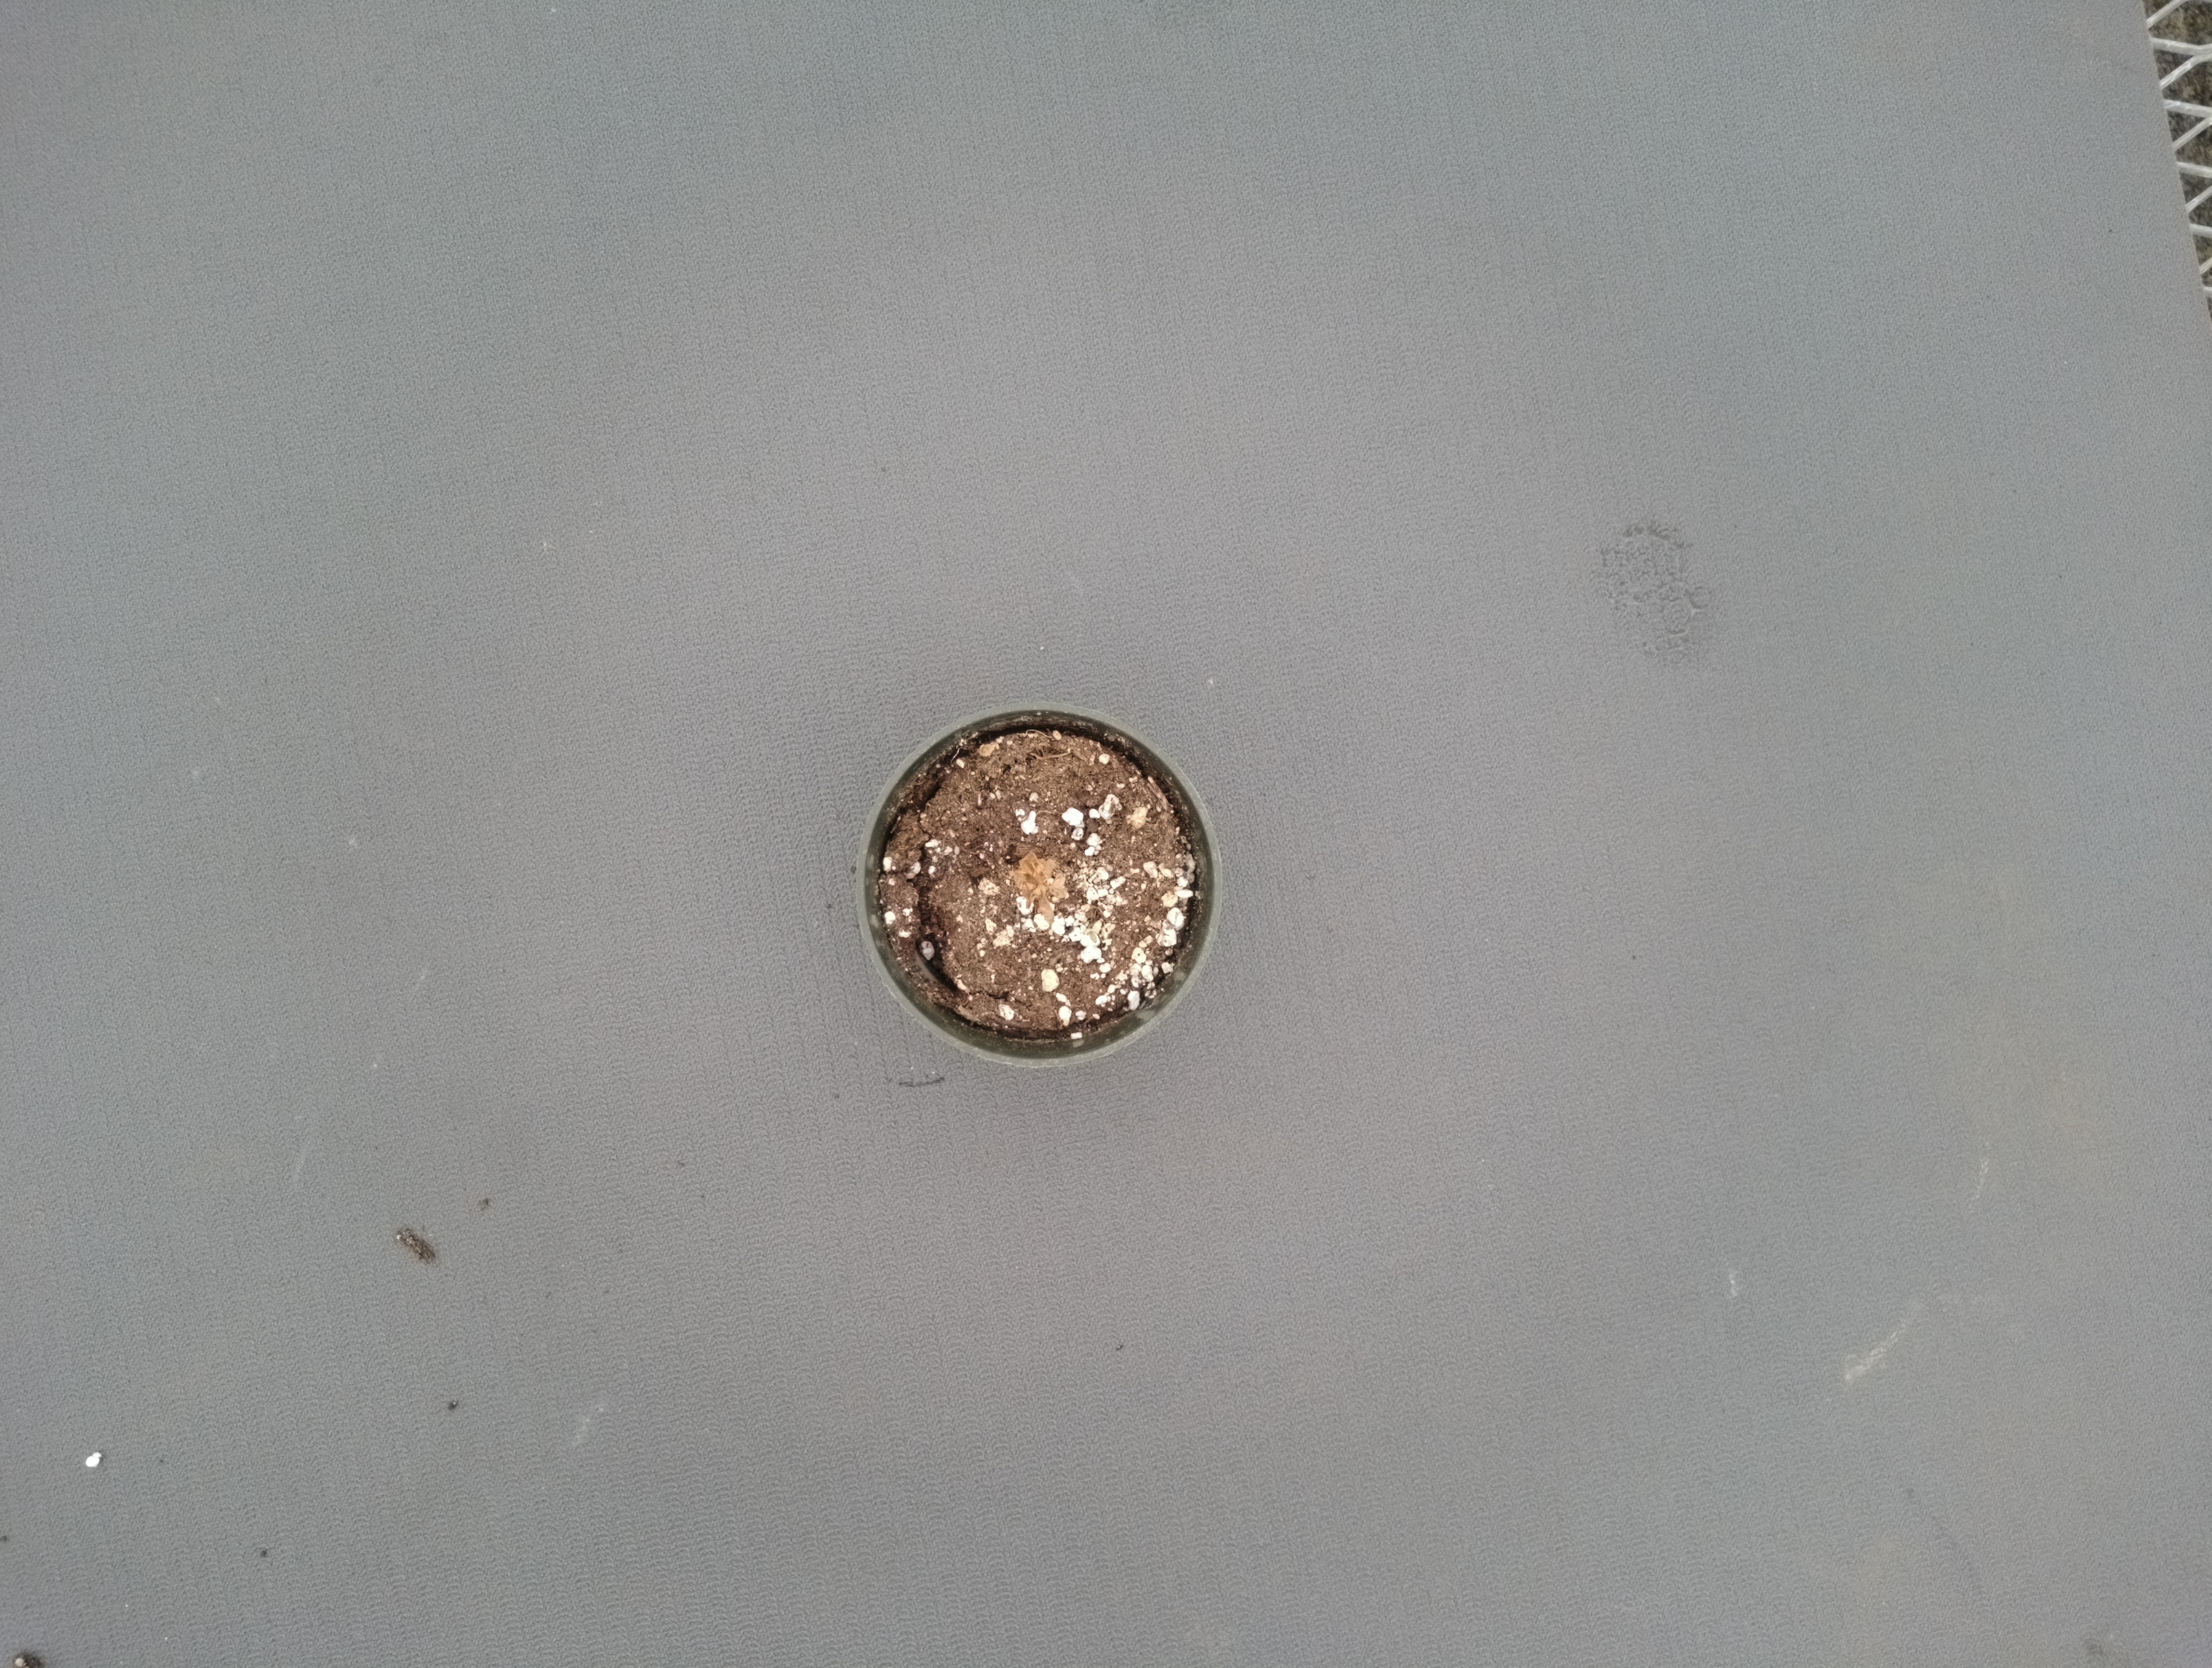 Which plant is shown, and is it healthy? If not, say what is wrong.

waterhemp, necrosis only
